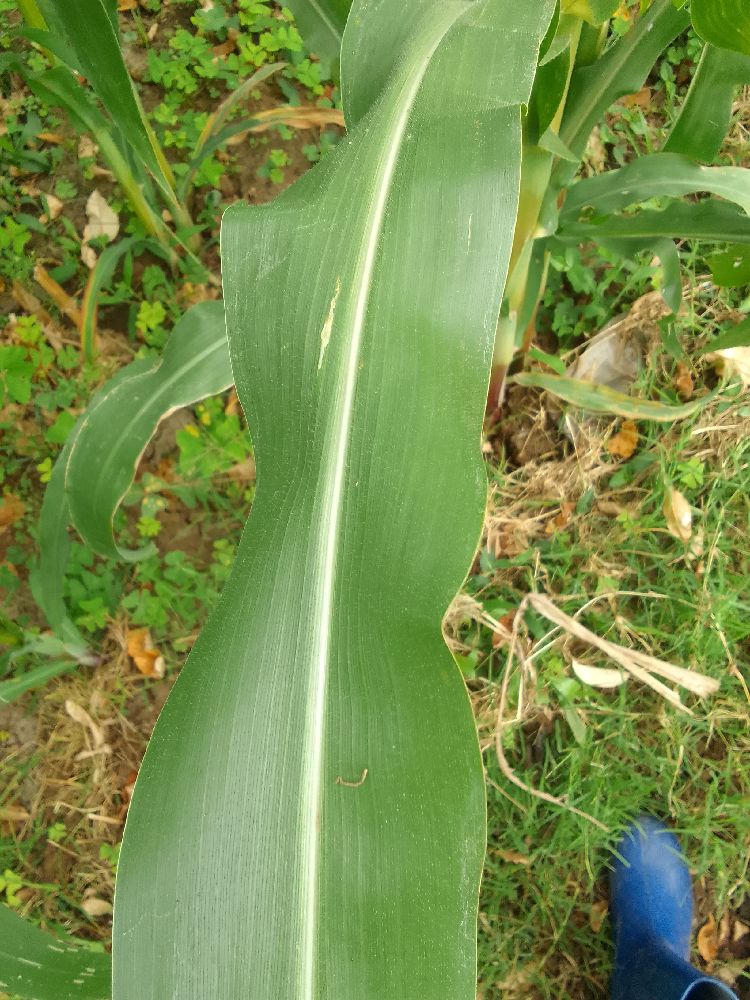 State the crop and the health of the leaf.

maize, healthy
